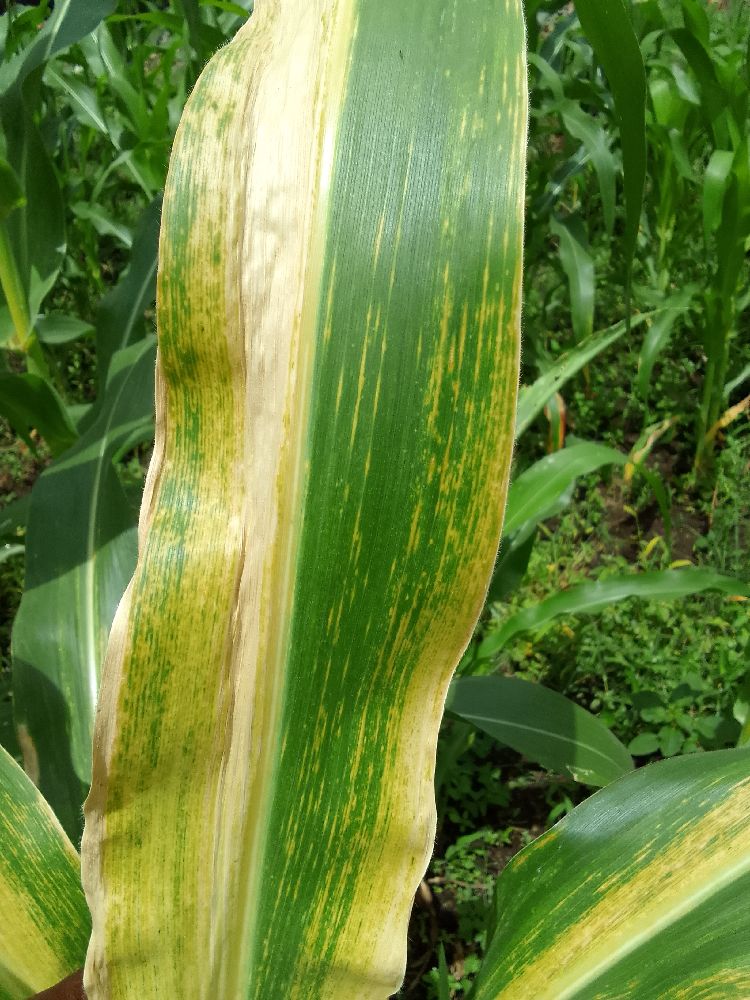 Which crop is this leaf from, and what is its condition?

maize, maize lethal necrosis
